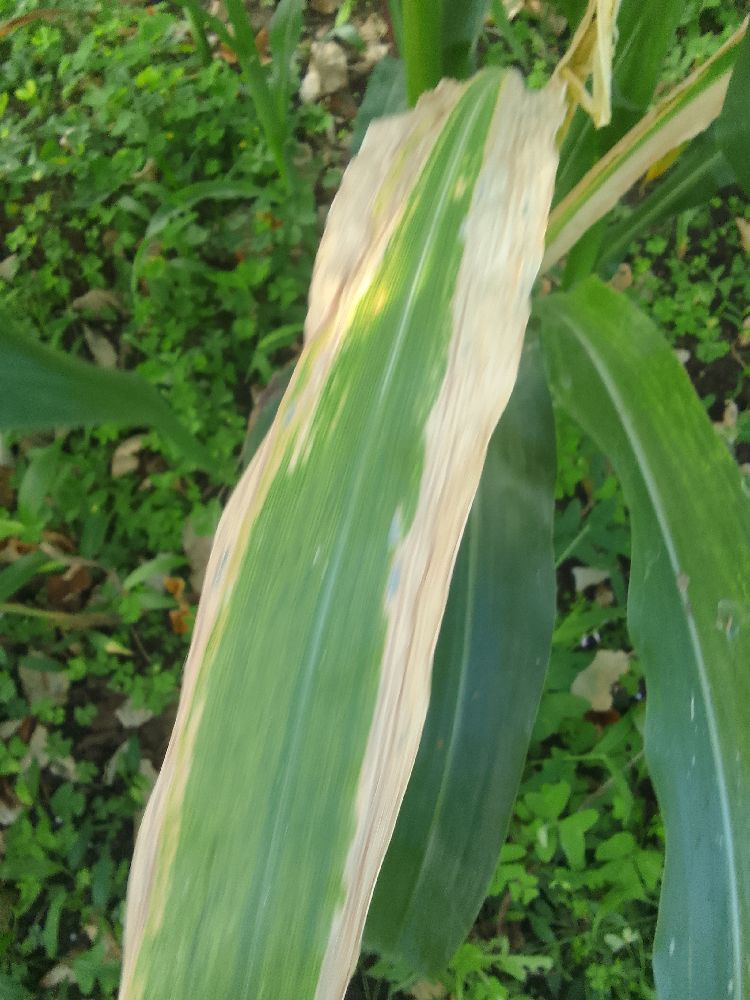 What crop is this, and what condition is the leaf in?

maize, maize lethal necrosis
